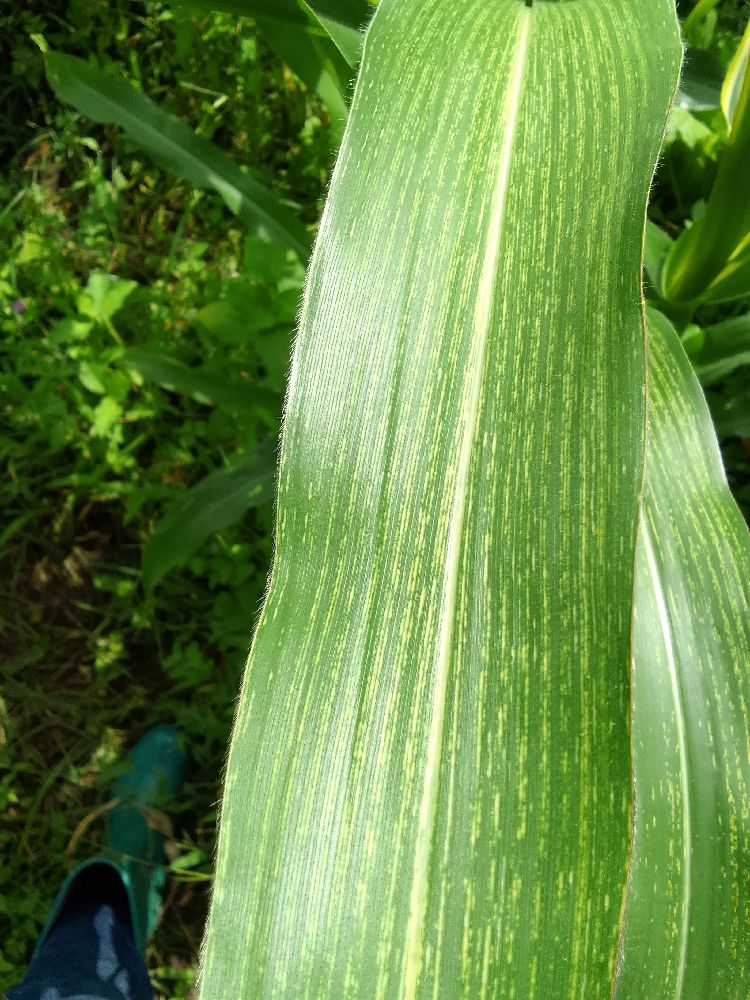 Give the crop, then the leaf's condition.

maize, maize streak virus
